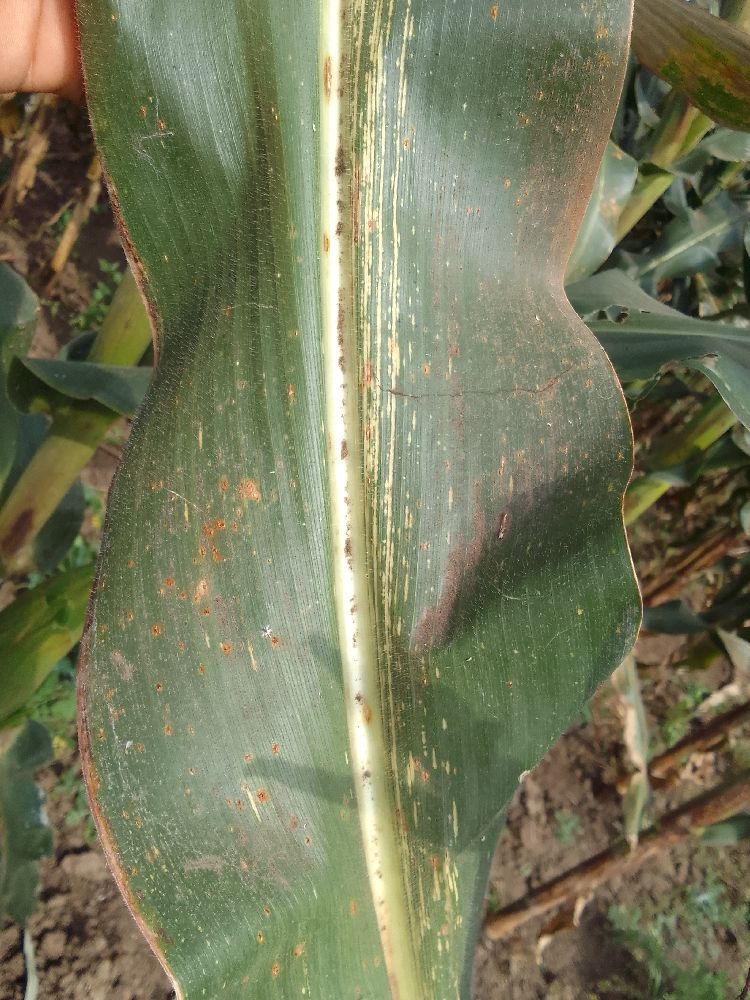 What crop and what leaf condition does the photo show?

maize, maize streak virus
